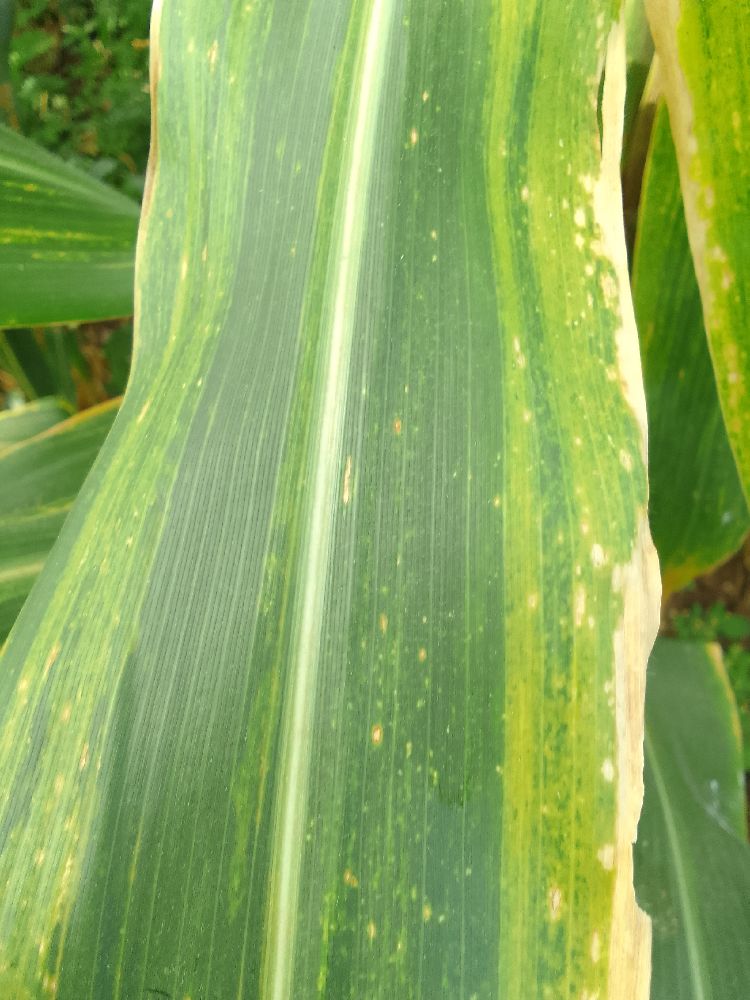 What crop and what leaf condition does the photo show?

maize, maize lethal necrosis
